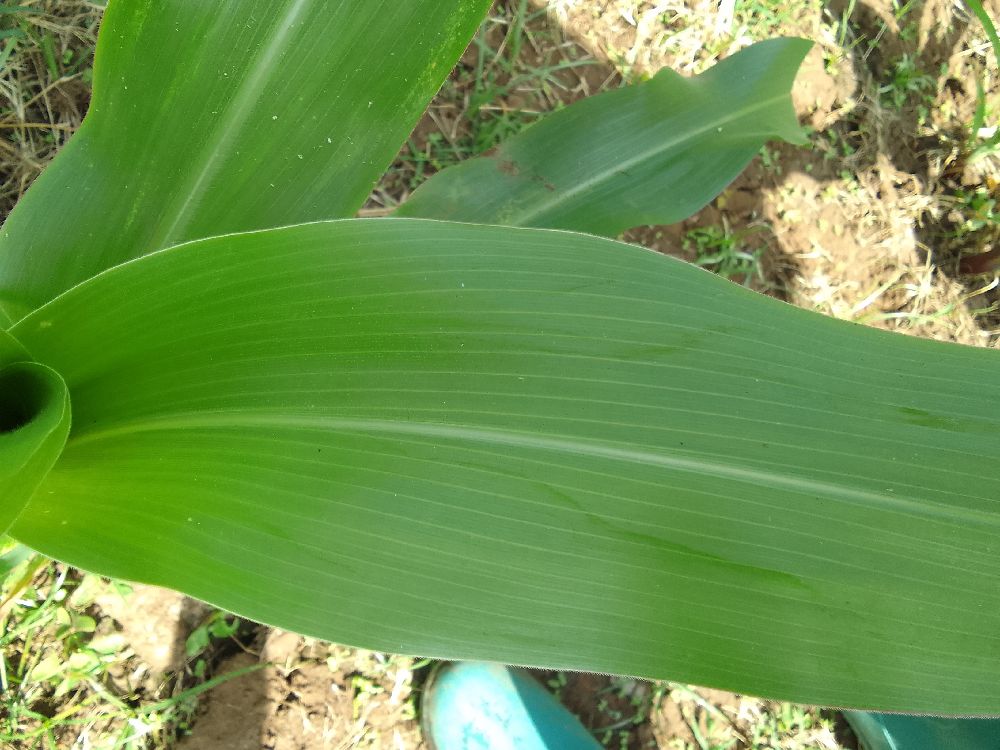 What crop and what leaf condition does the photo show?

maize, healthy
